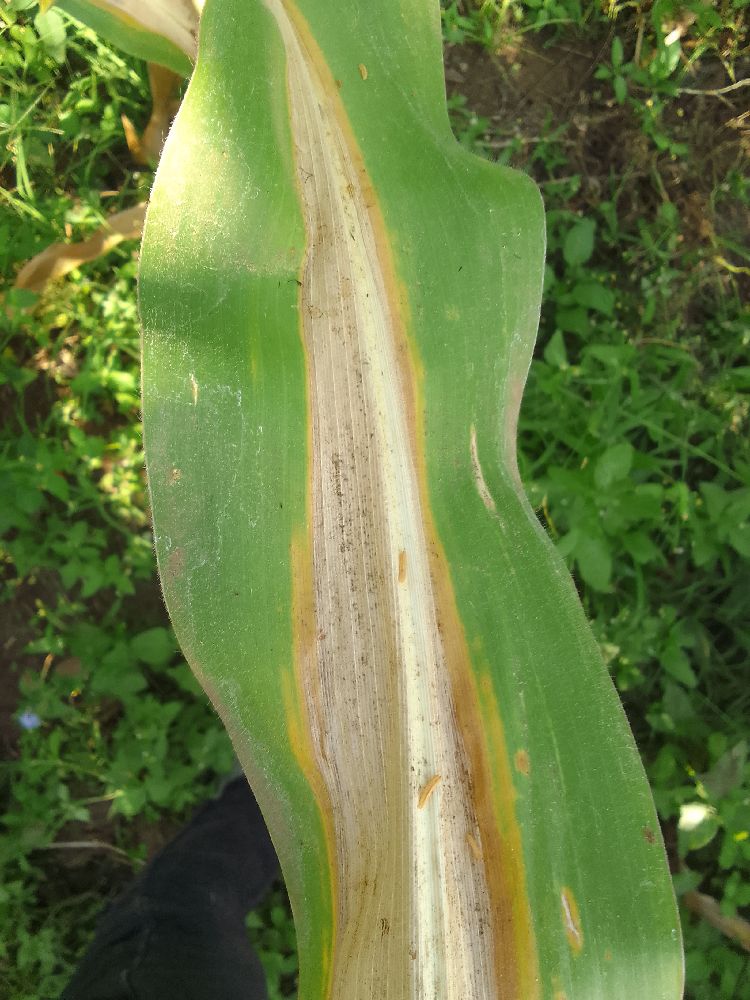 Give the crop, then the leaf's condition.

maize, maize lethal necrosis
